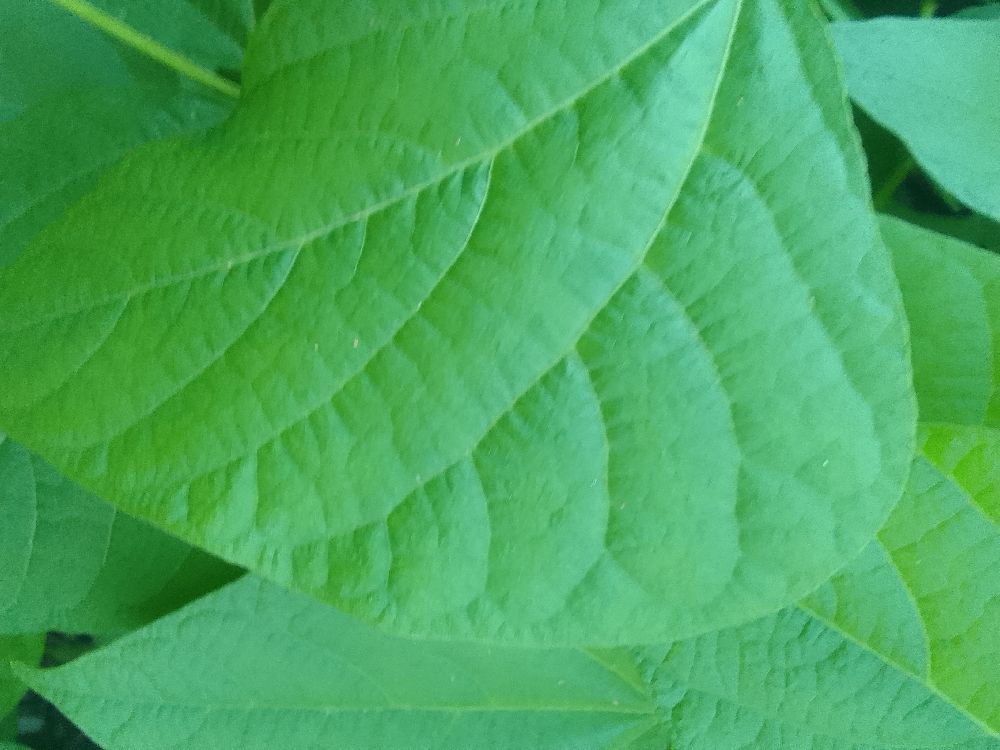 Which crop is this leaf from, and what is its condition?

common bean, healthy
